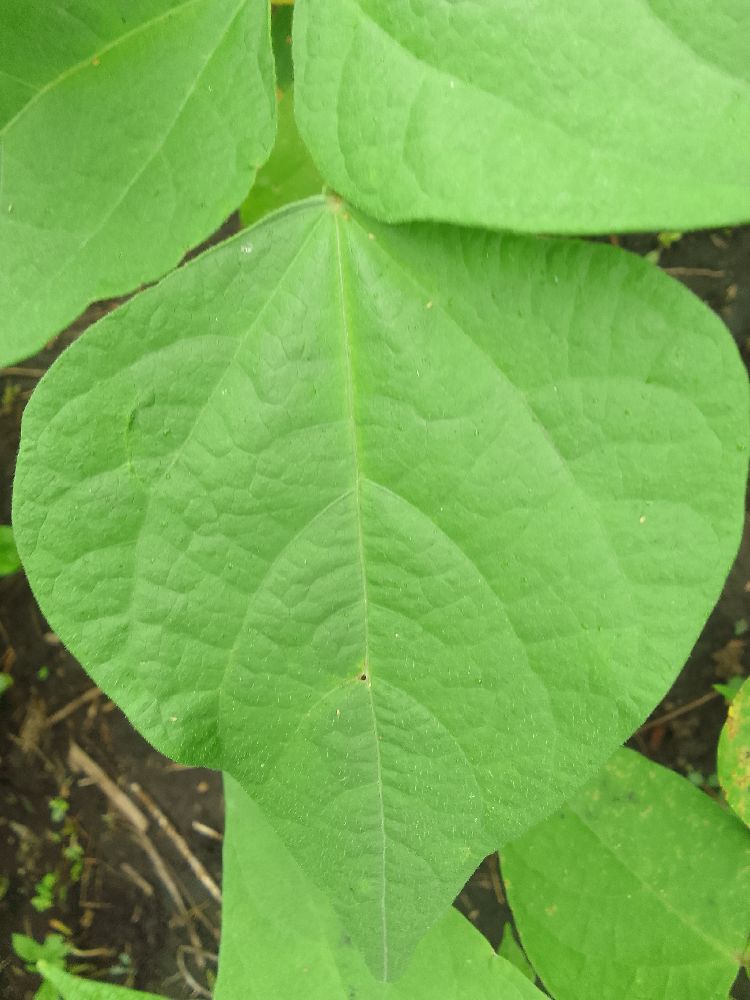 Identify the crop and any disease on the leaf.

common bean, healthy
